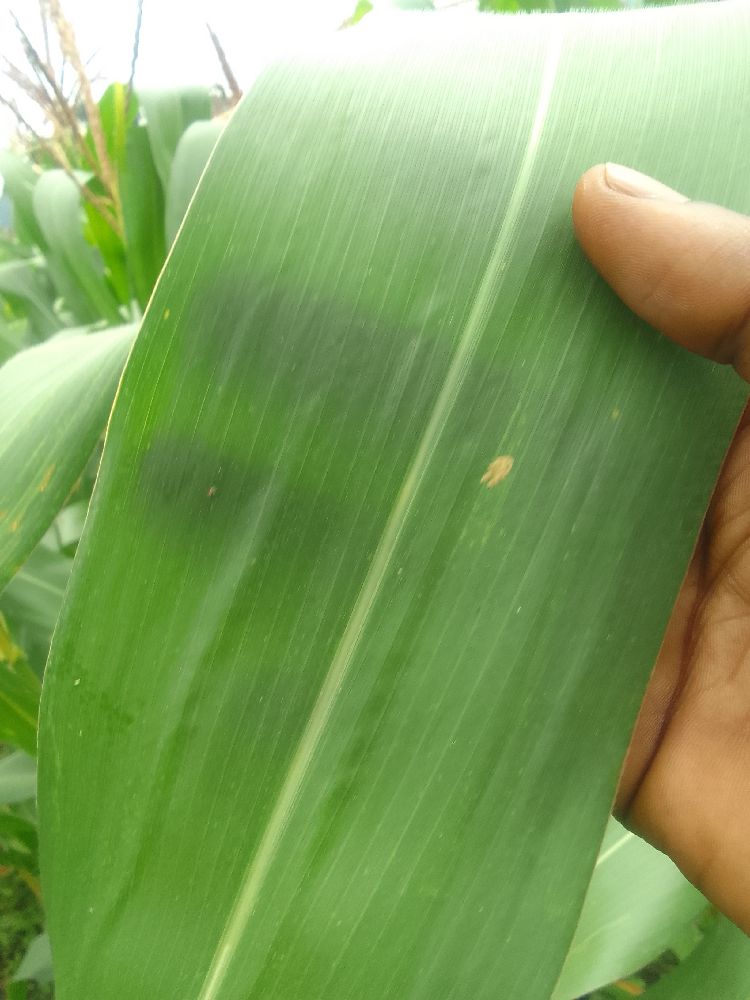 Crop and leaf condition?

maize, healthy
